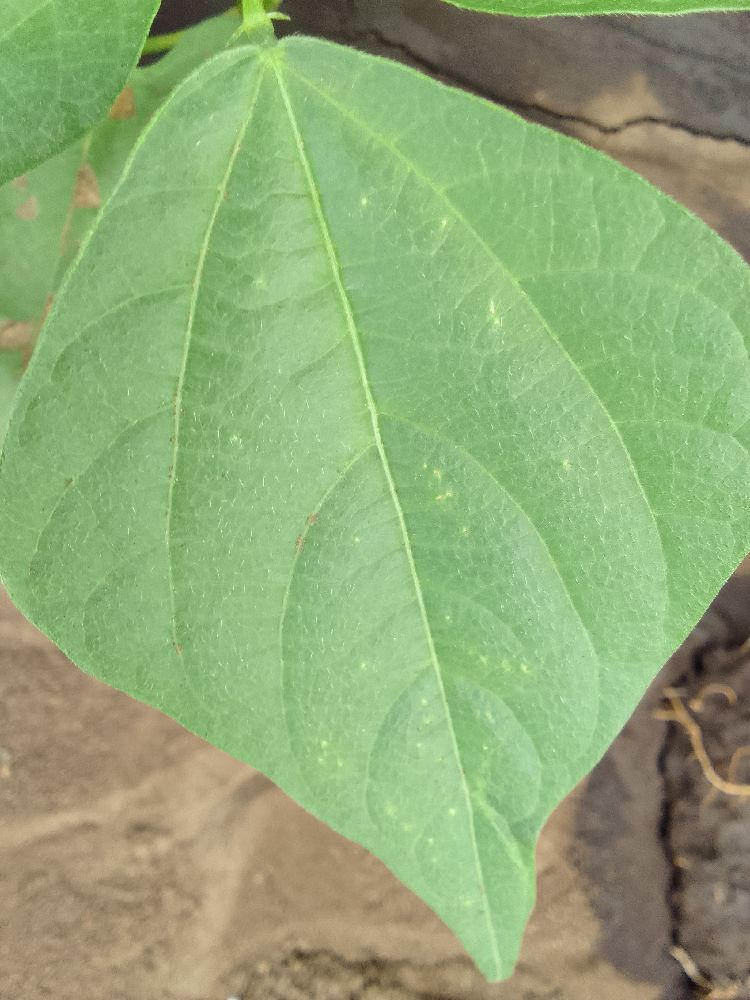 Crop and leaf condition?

common bean, healthy
